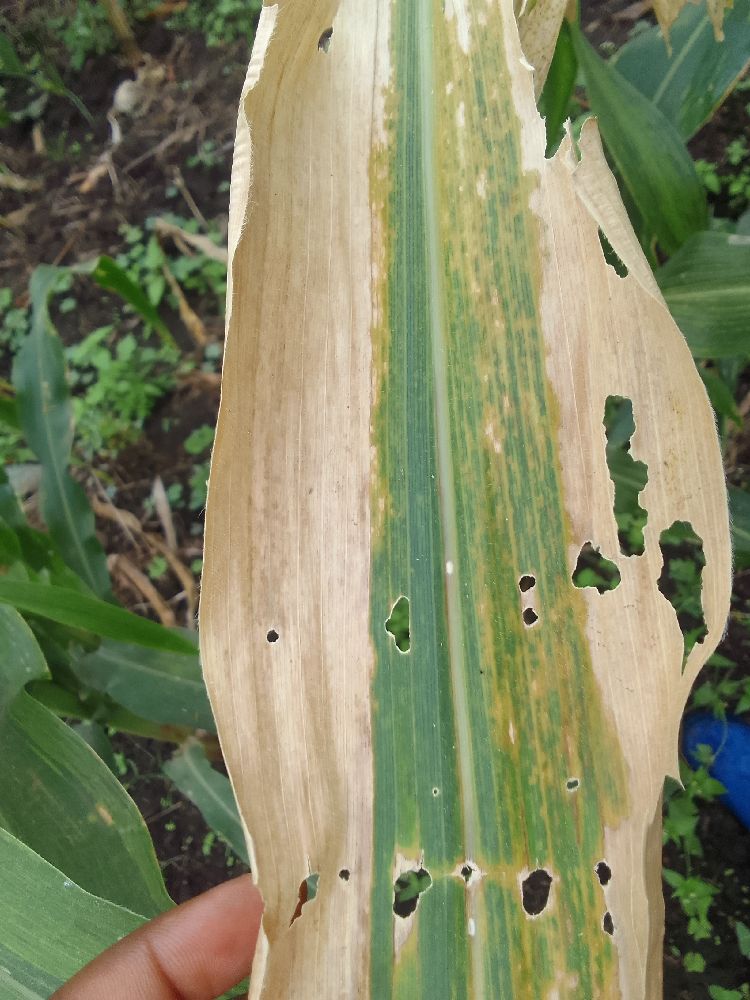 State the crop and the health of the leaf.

maize, maize lethal necrosis
